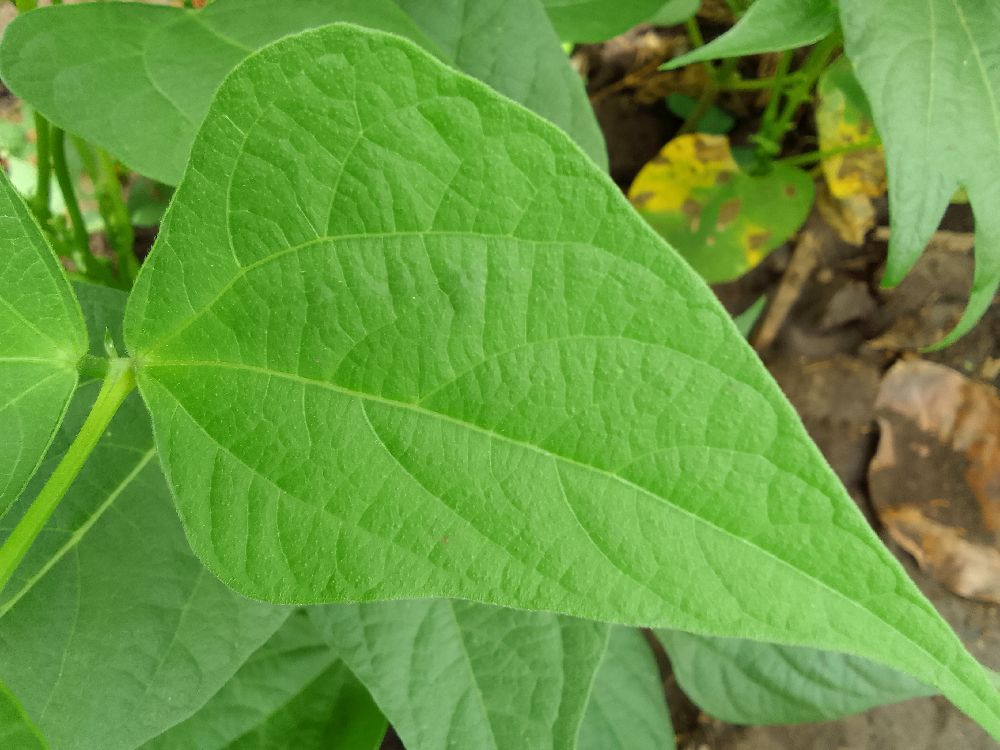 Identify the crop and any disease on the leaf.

common bean, healthy
